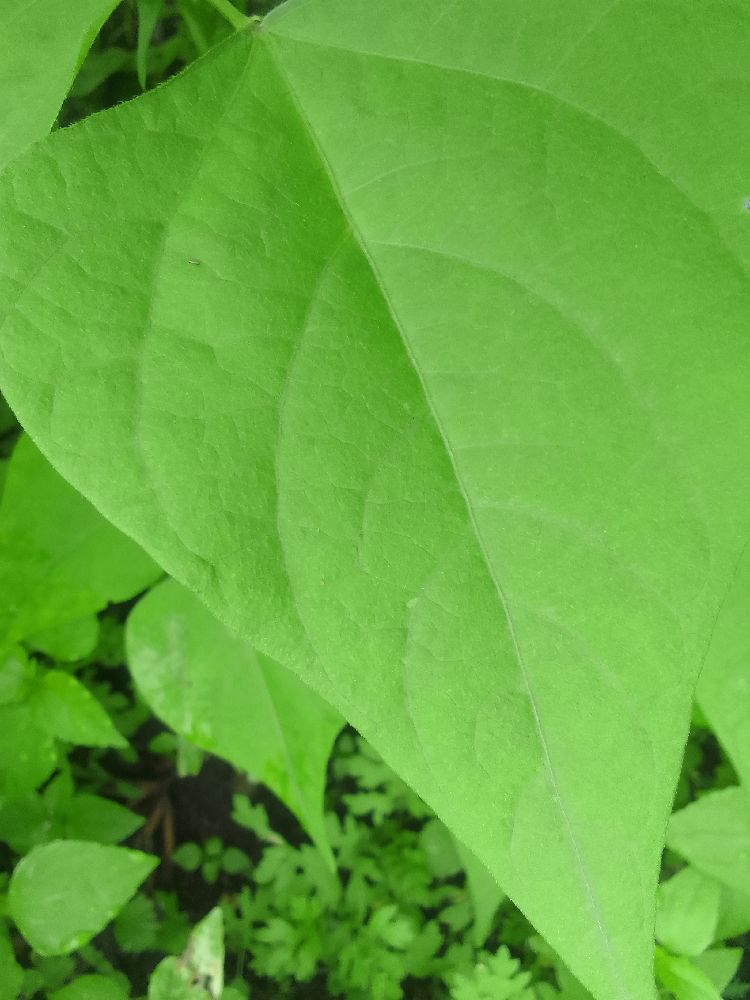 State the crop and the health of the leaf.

common bean, healthy
